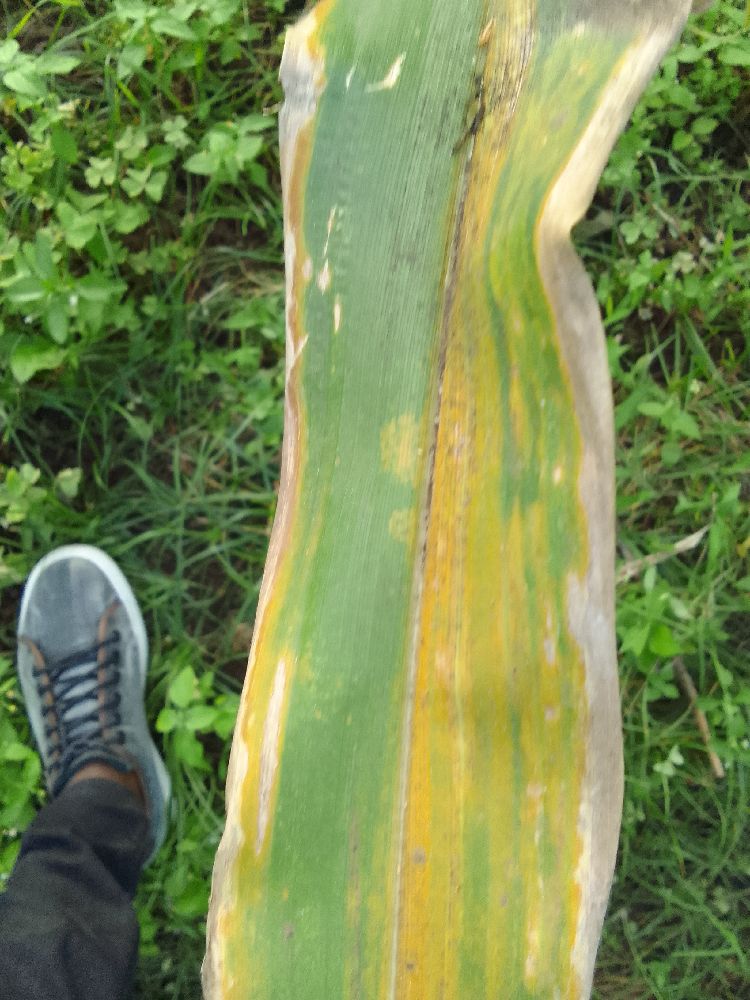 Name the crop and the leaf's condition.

maize, maize lethal necrosis
